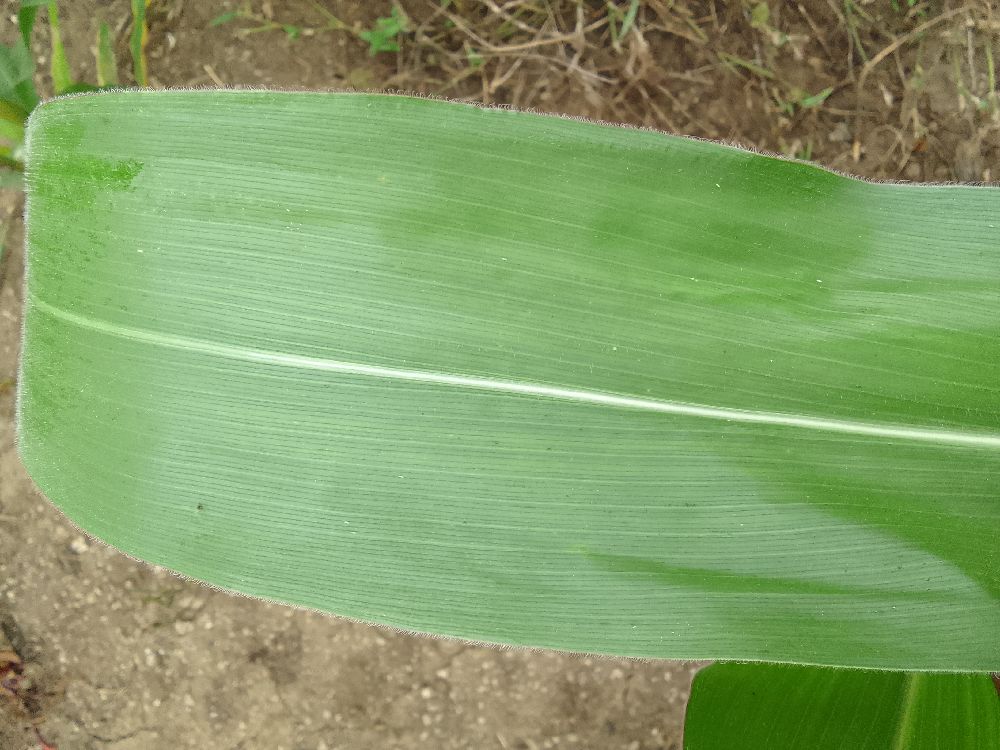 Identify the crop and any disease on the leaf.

maize, healthy
